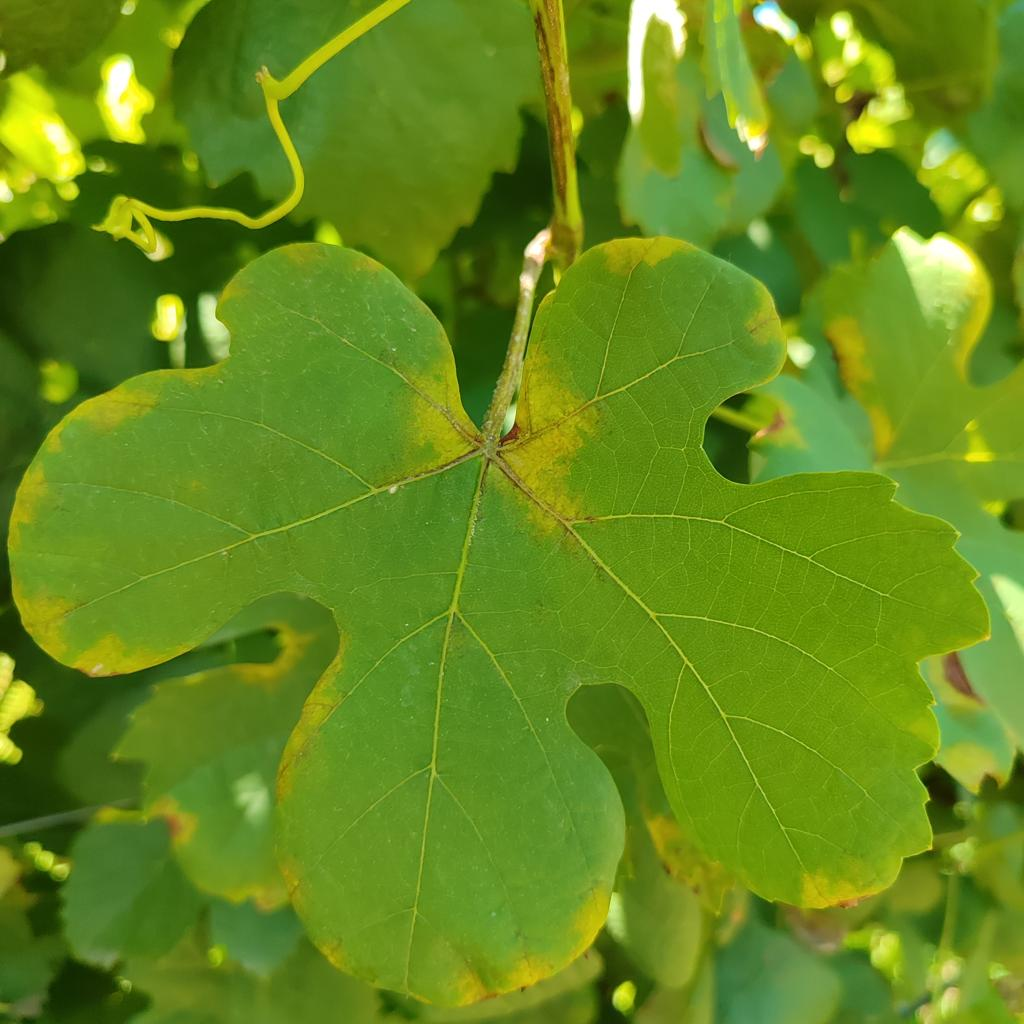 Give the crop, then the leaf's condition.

grapevine, downy mildew
